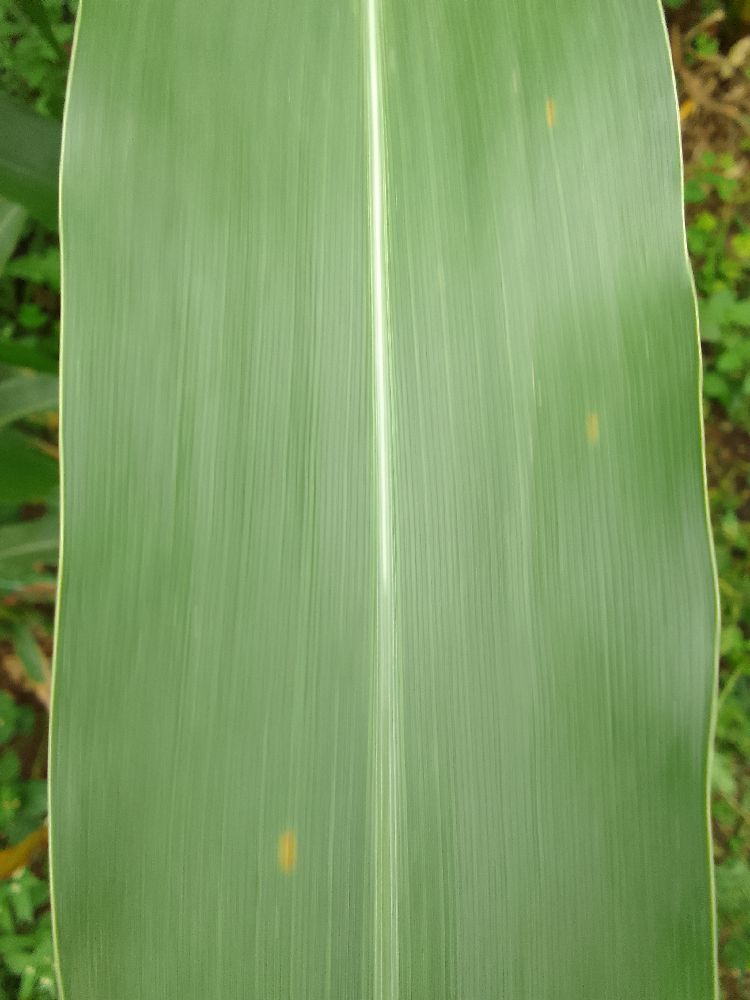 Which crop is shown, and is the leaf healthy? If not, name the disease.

maize, healthy
